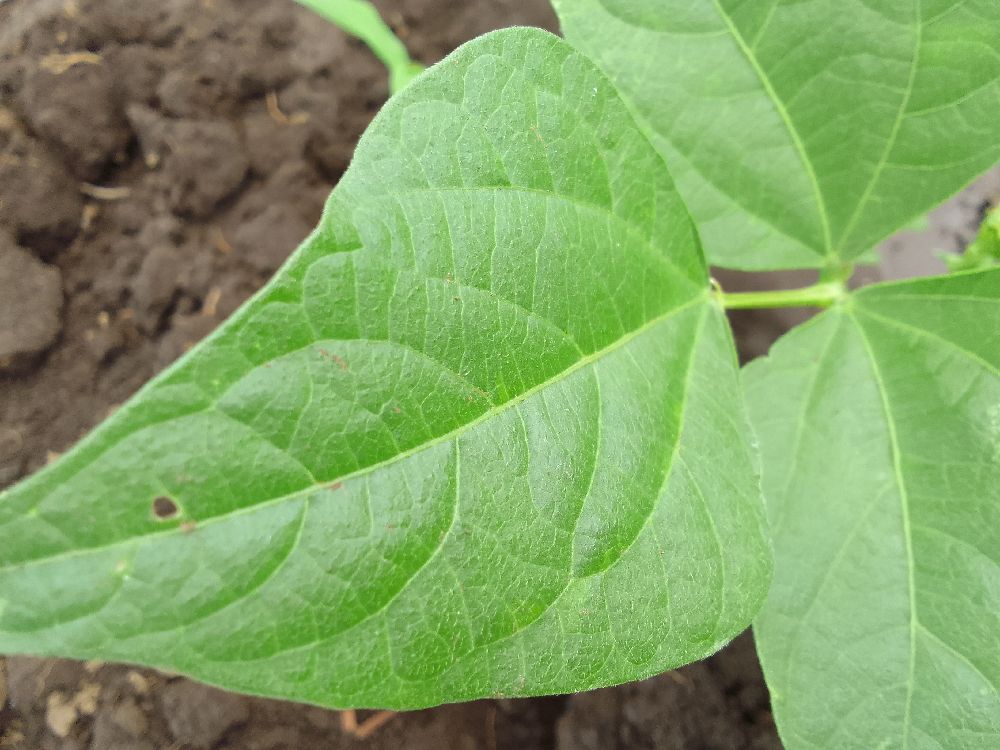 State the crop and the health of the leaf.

common bean, healthy
